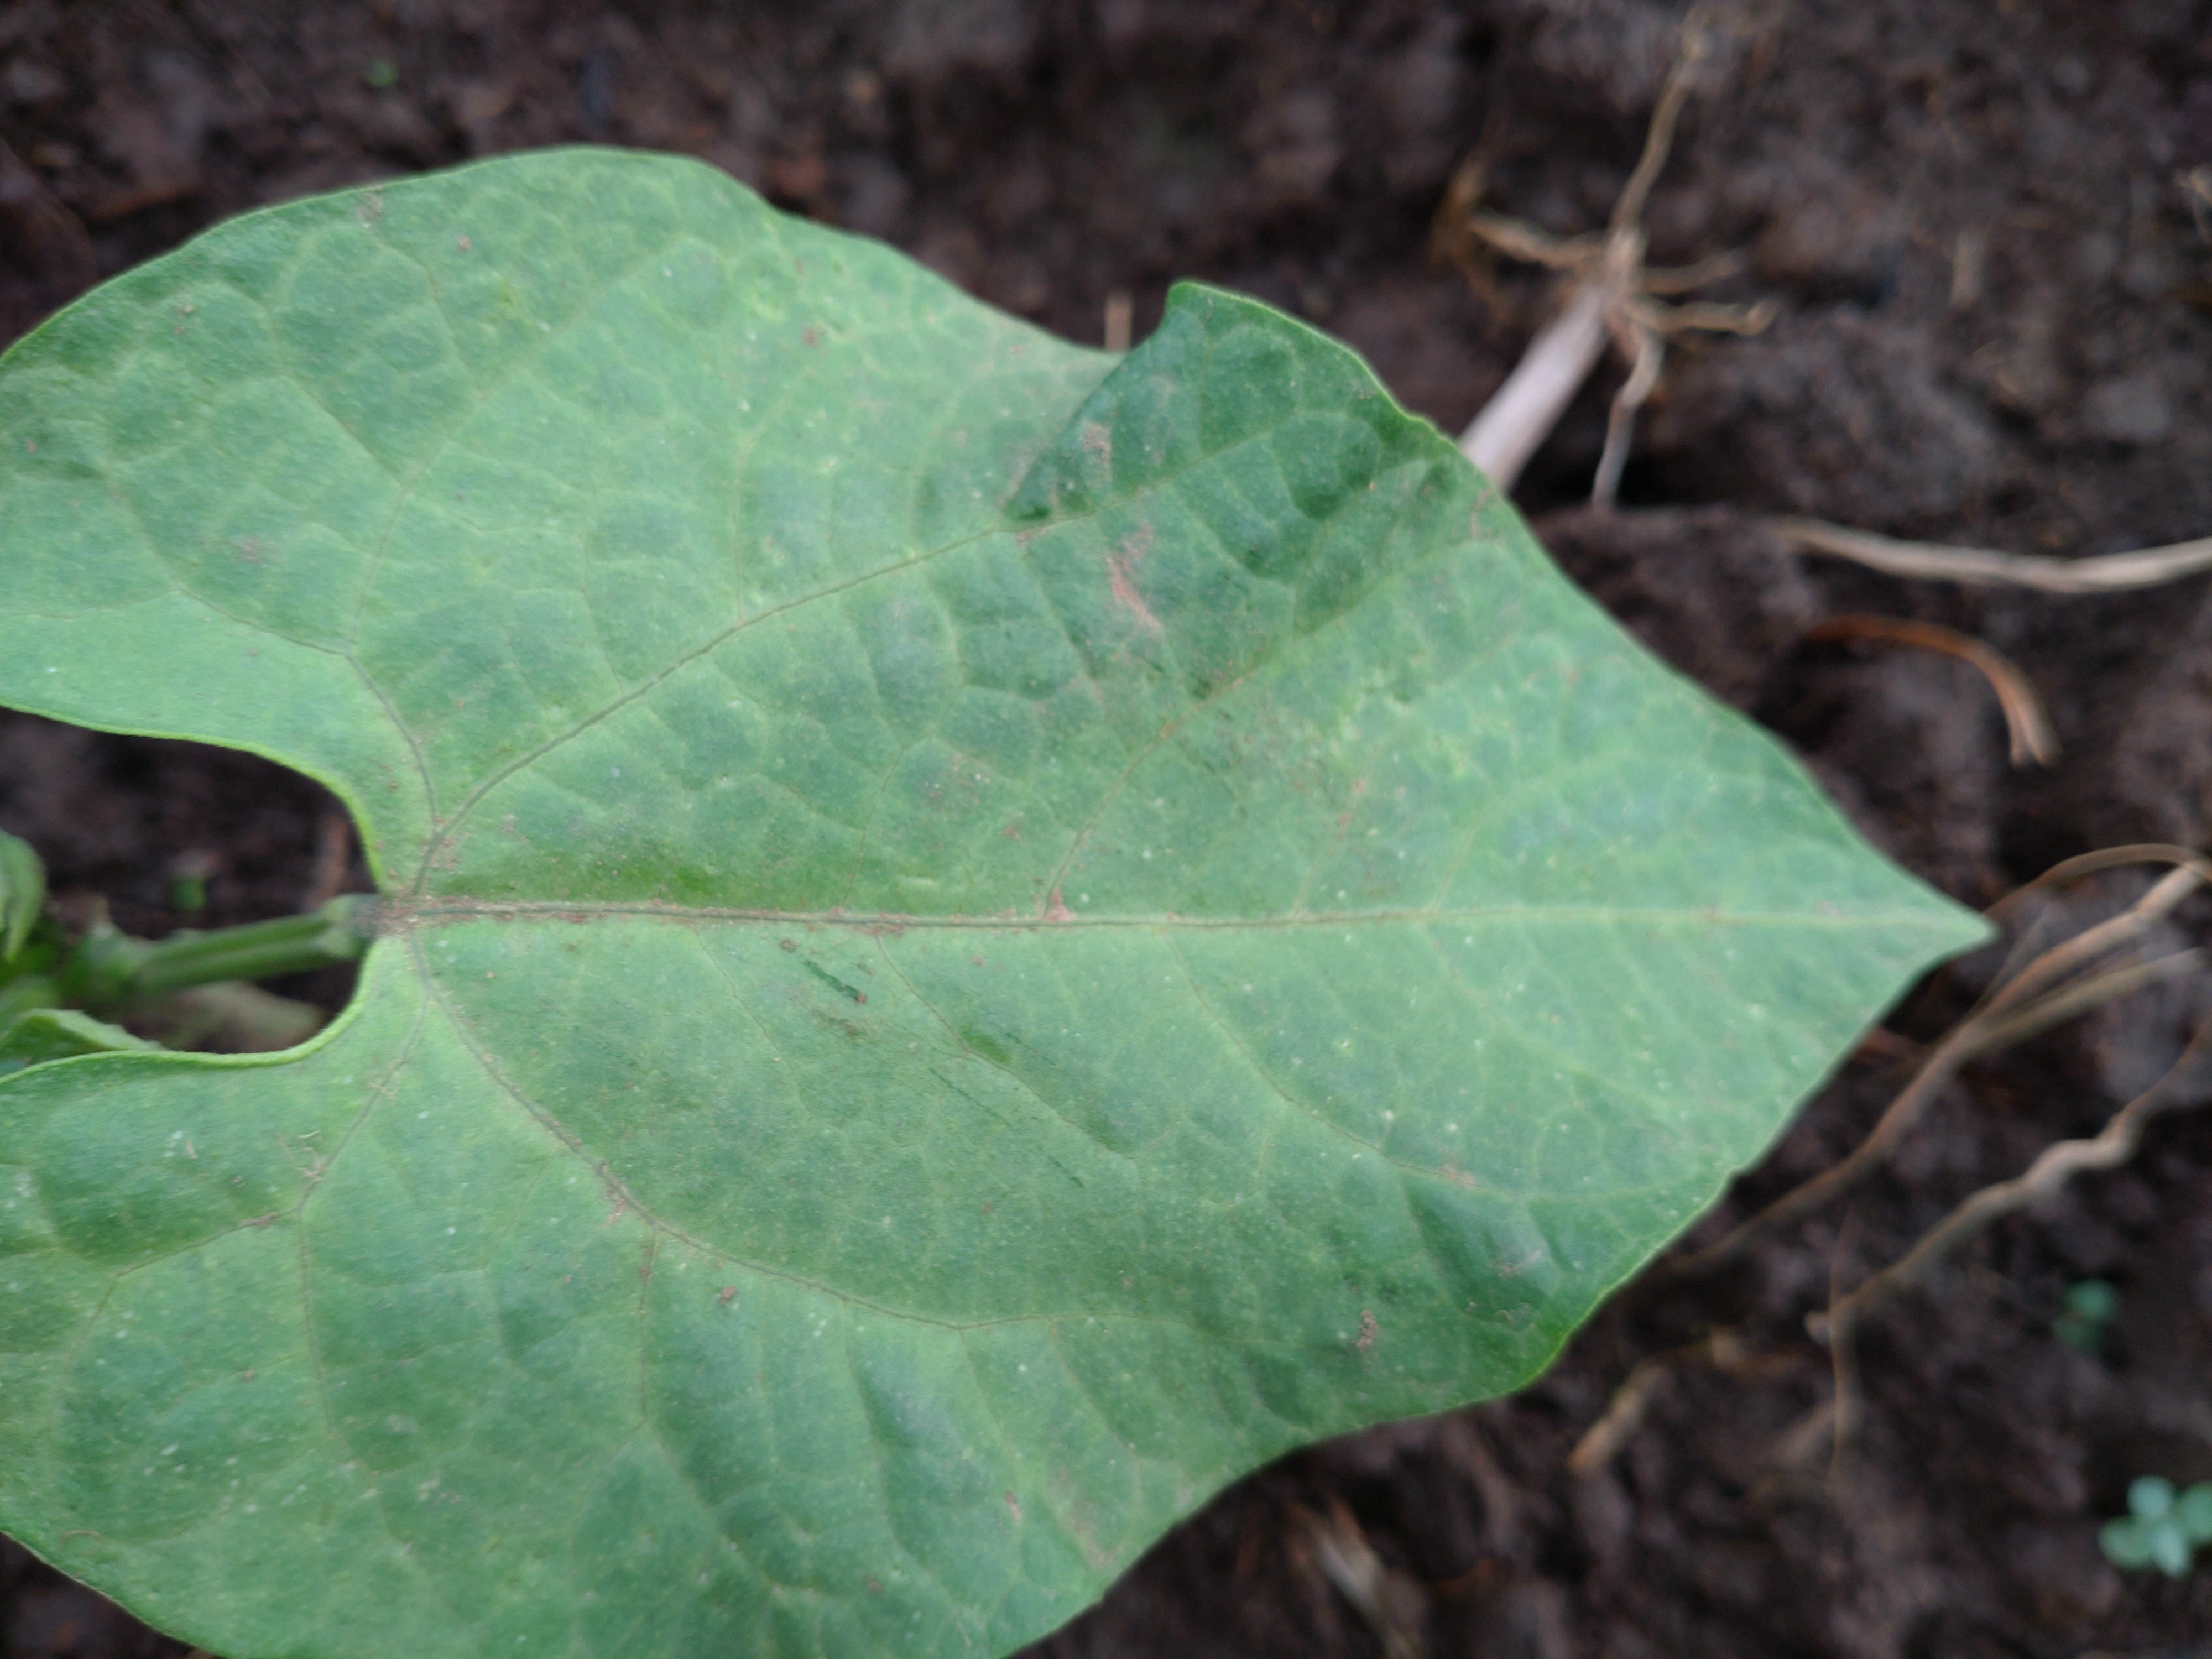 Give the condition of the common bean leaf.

healthy
